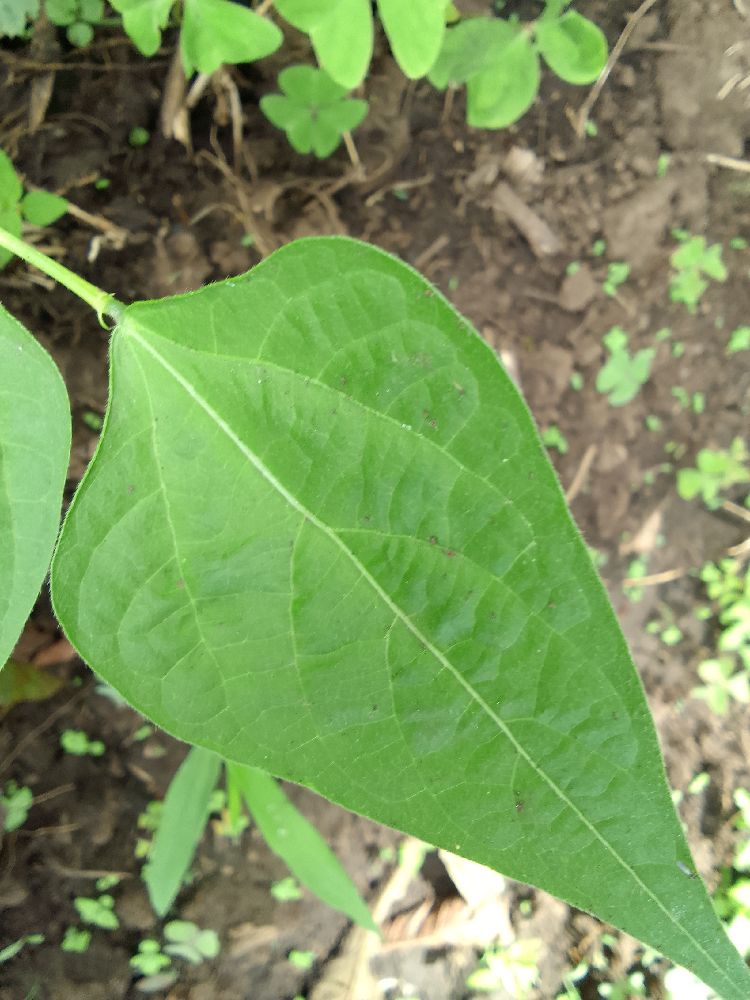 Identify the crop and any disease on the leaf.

common bean, healthy
